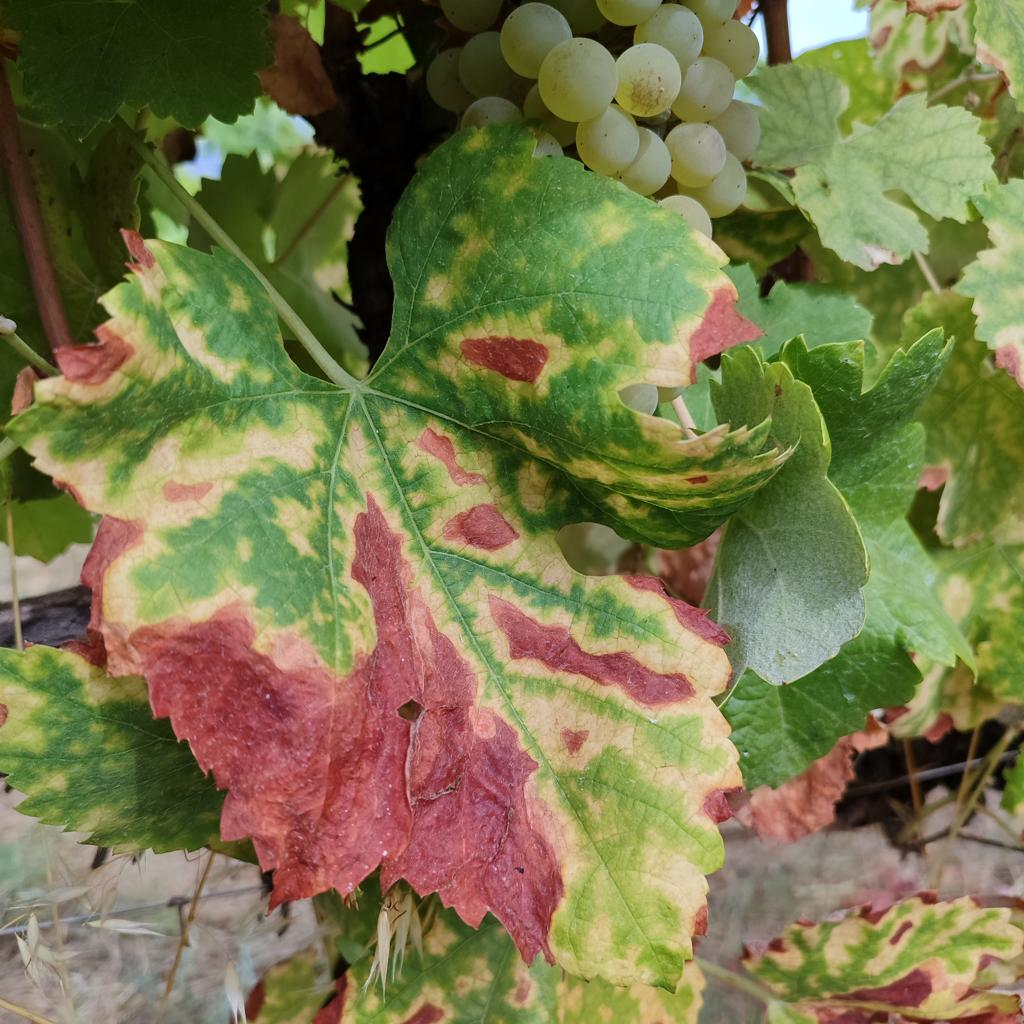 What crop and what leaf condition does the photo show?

grapevine, esca complex
